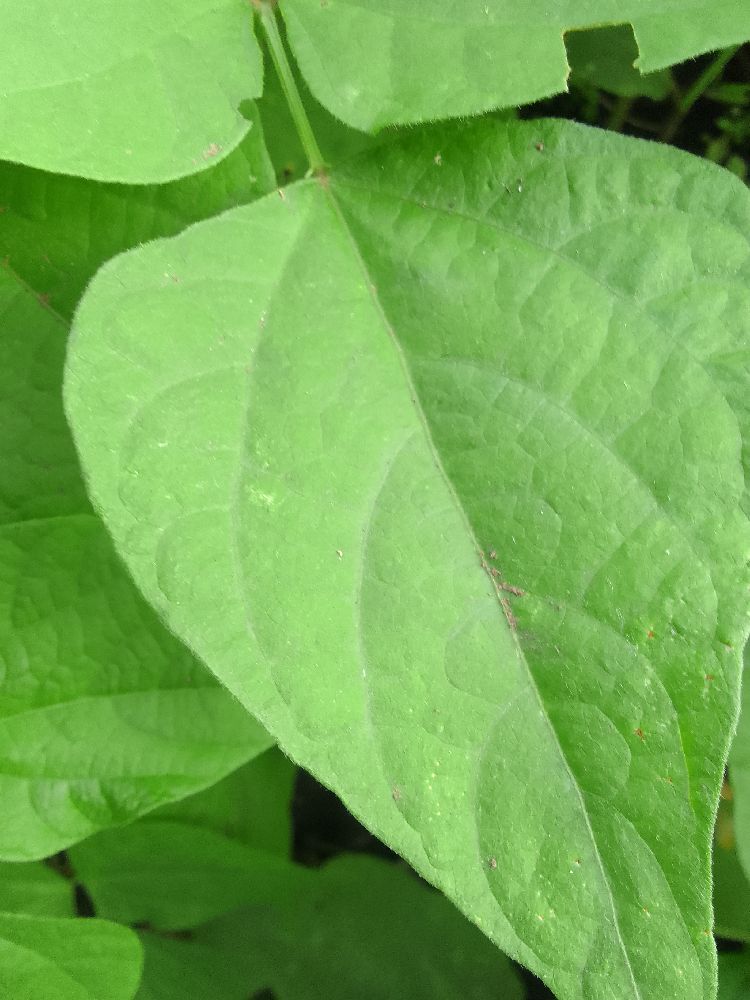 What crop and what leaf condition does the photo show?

common bean, healthy
